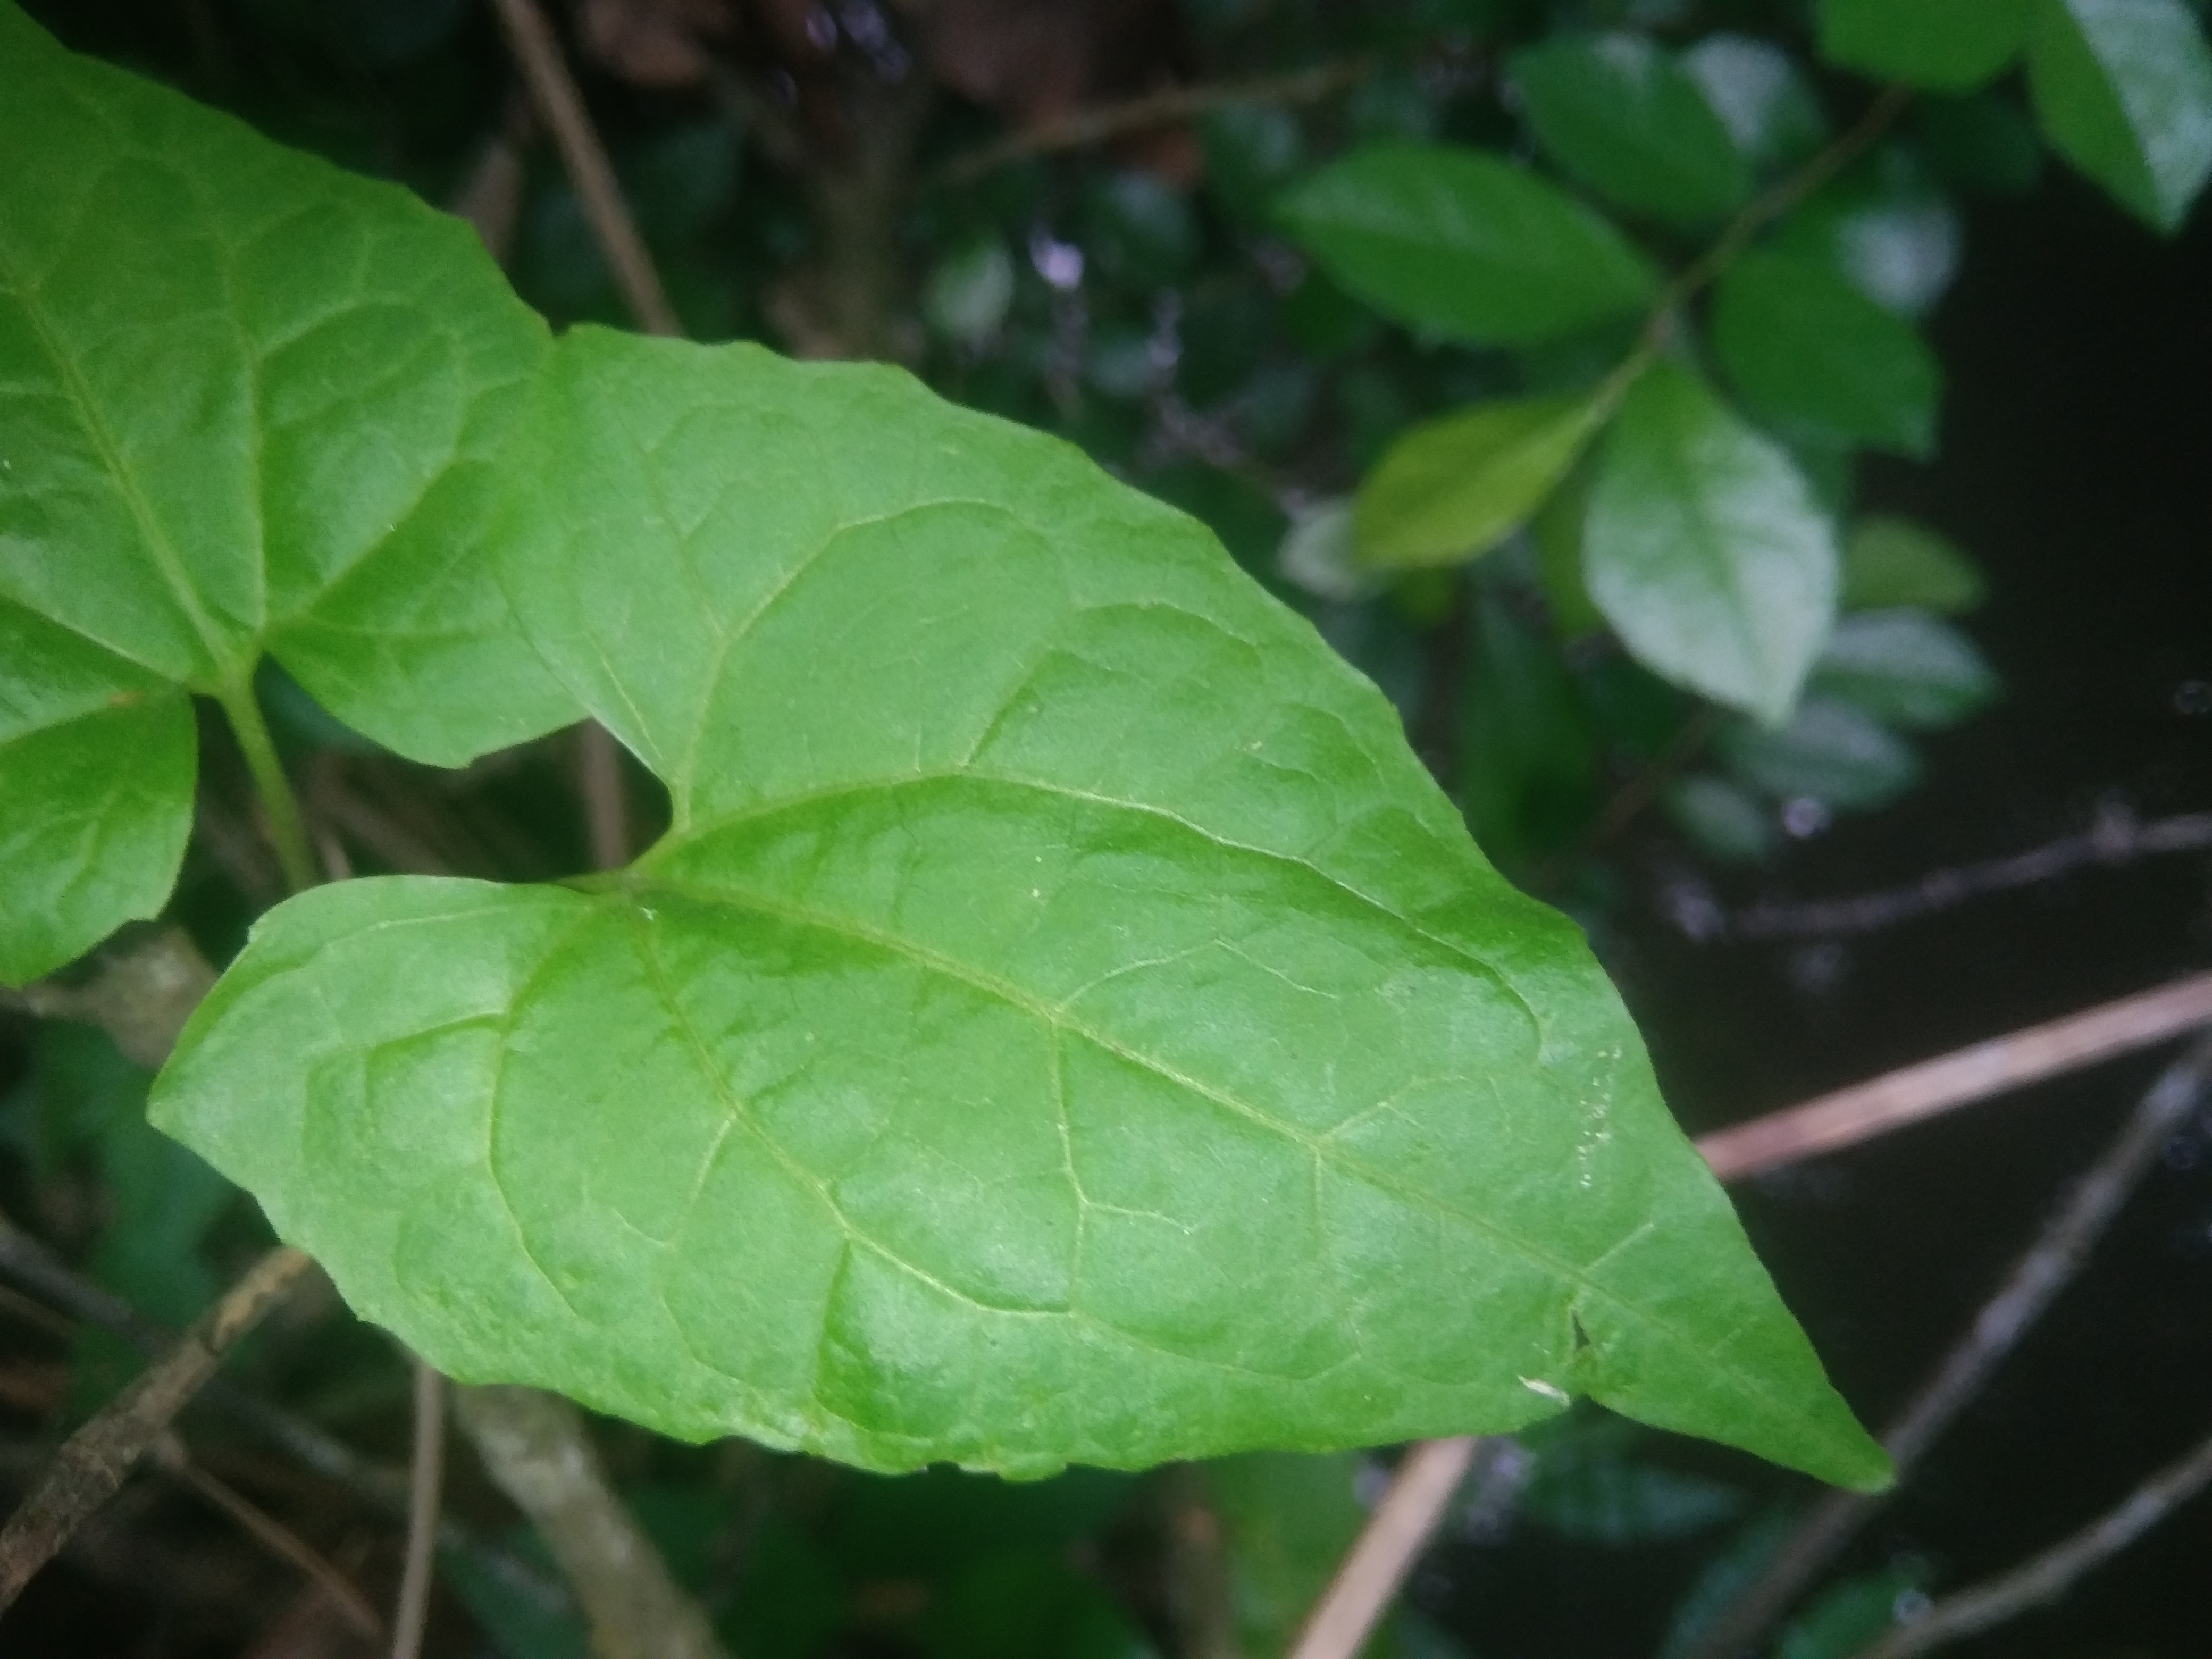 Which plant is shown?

bitter vine
